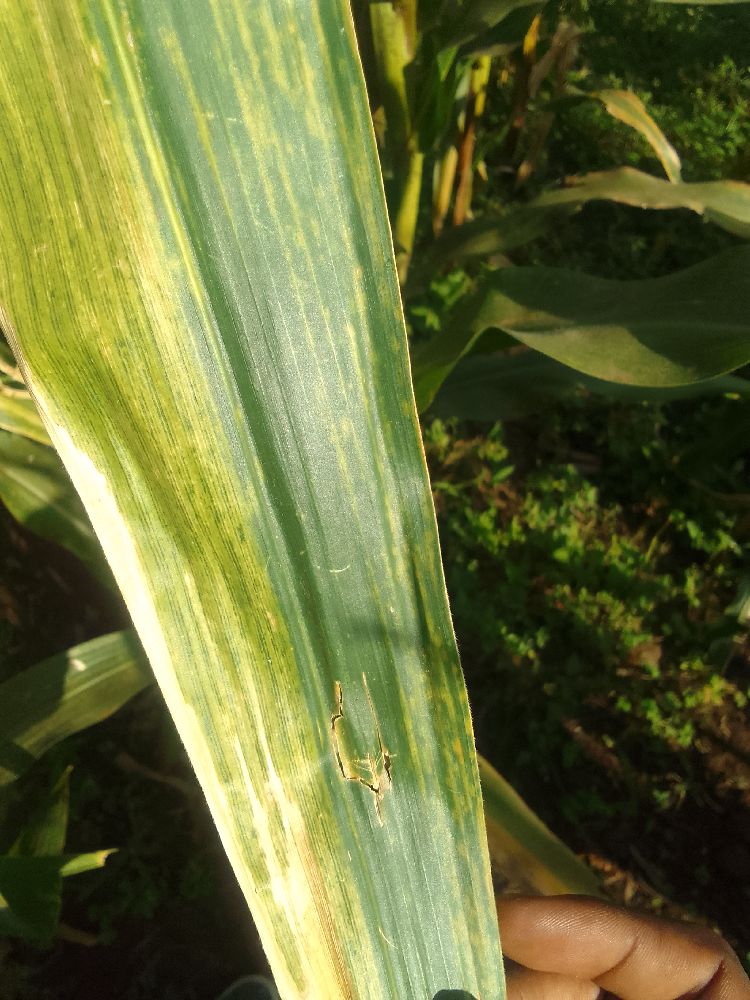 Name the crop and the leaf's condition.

maize, maize lethal necrosis
